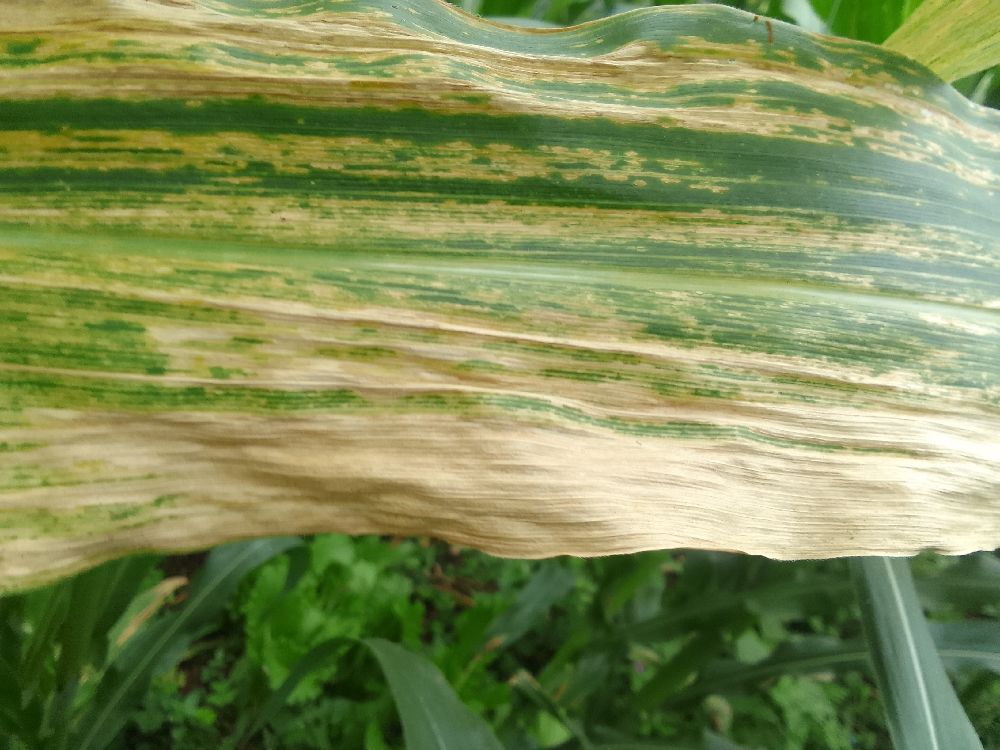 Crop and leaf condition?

maize, maize lethal necrosis
